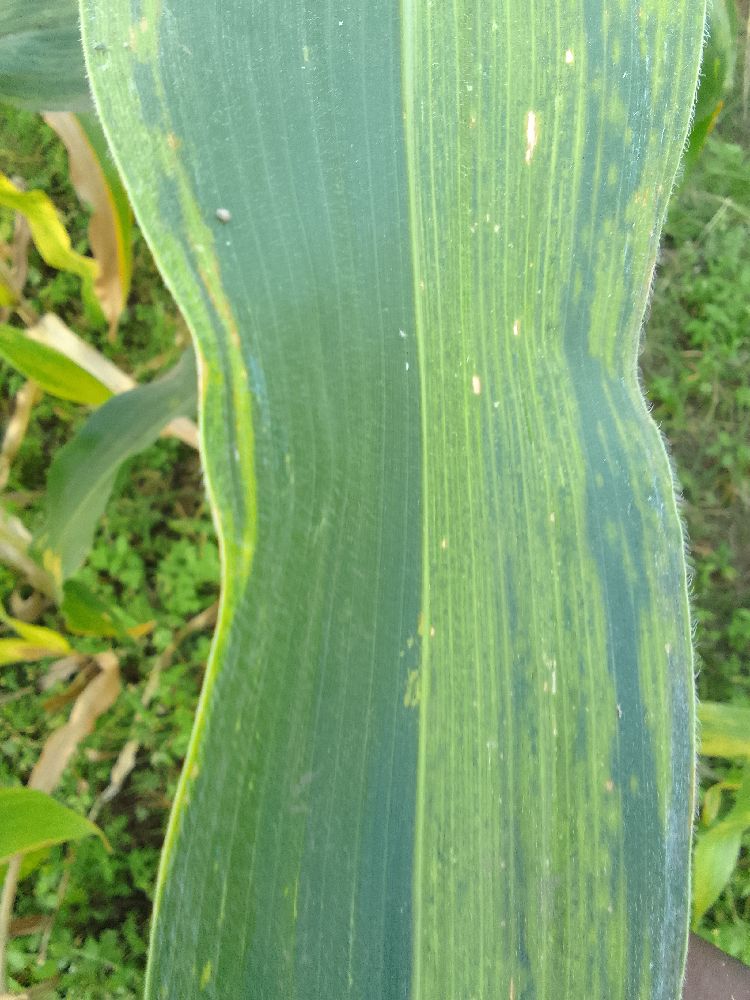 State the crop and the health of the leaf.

maize, maize lethal necrosis
